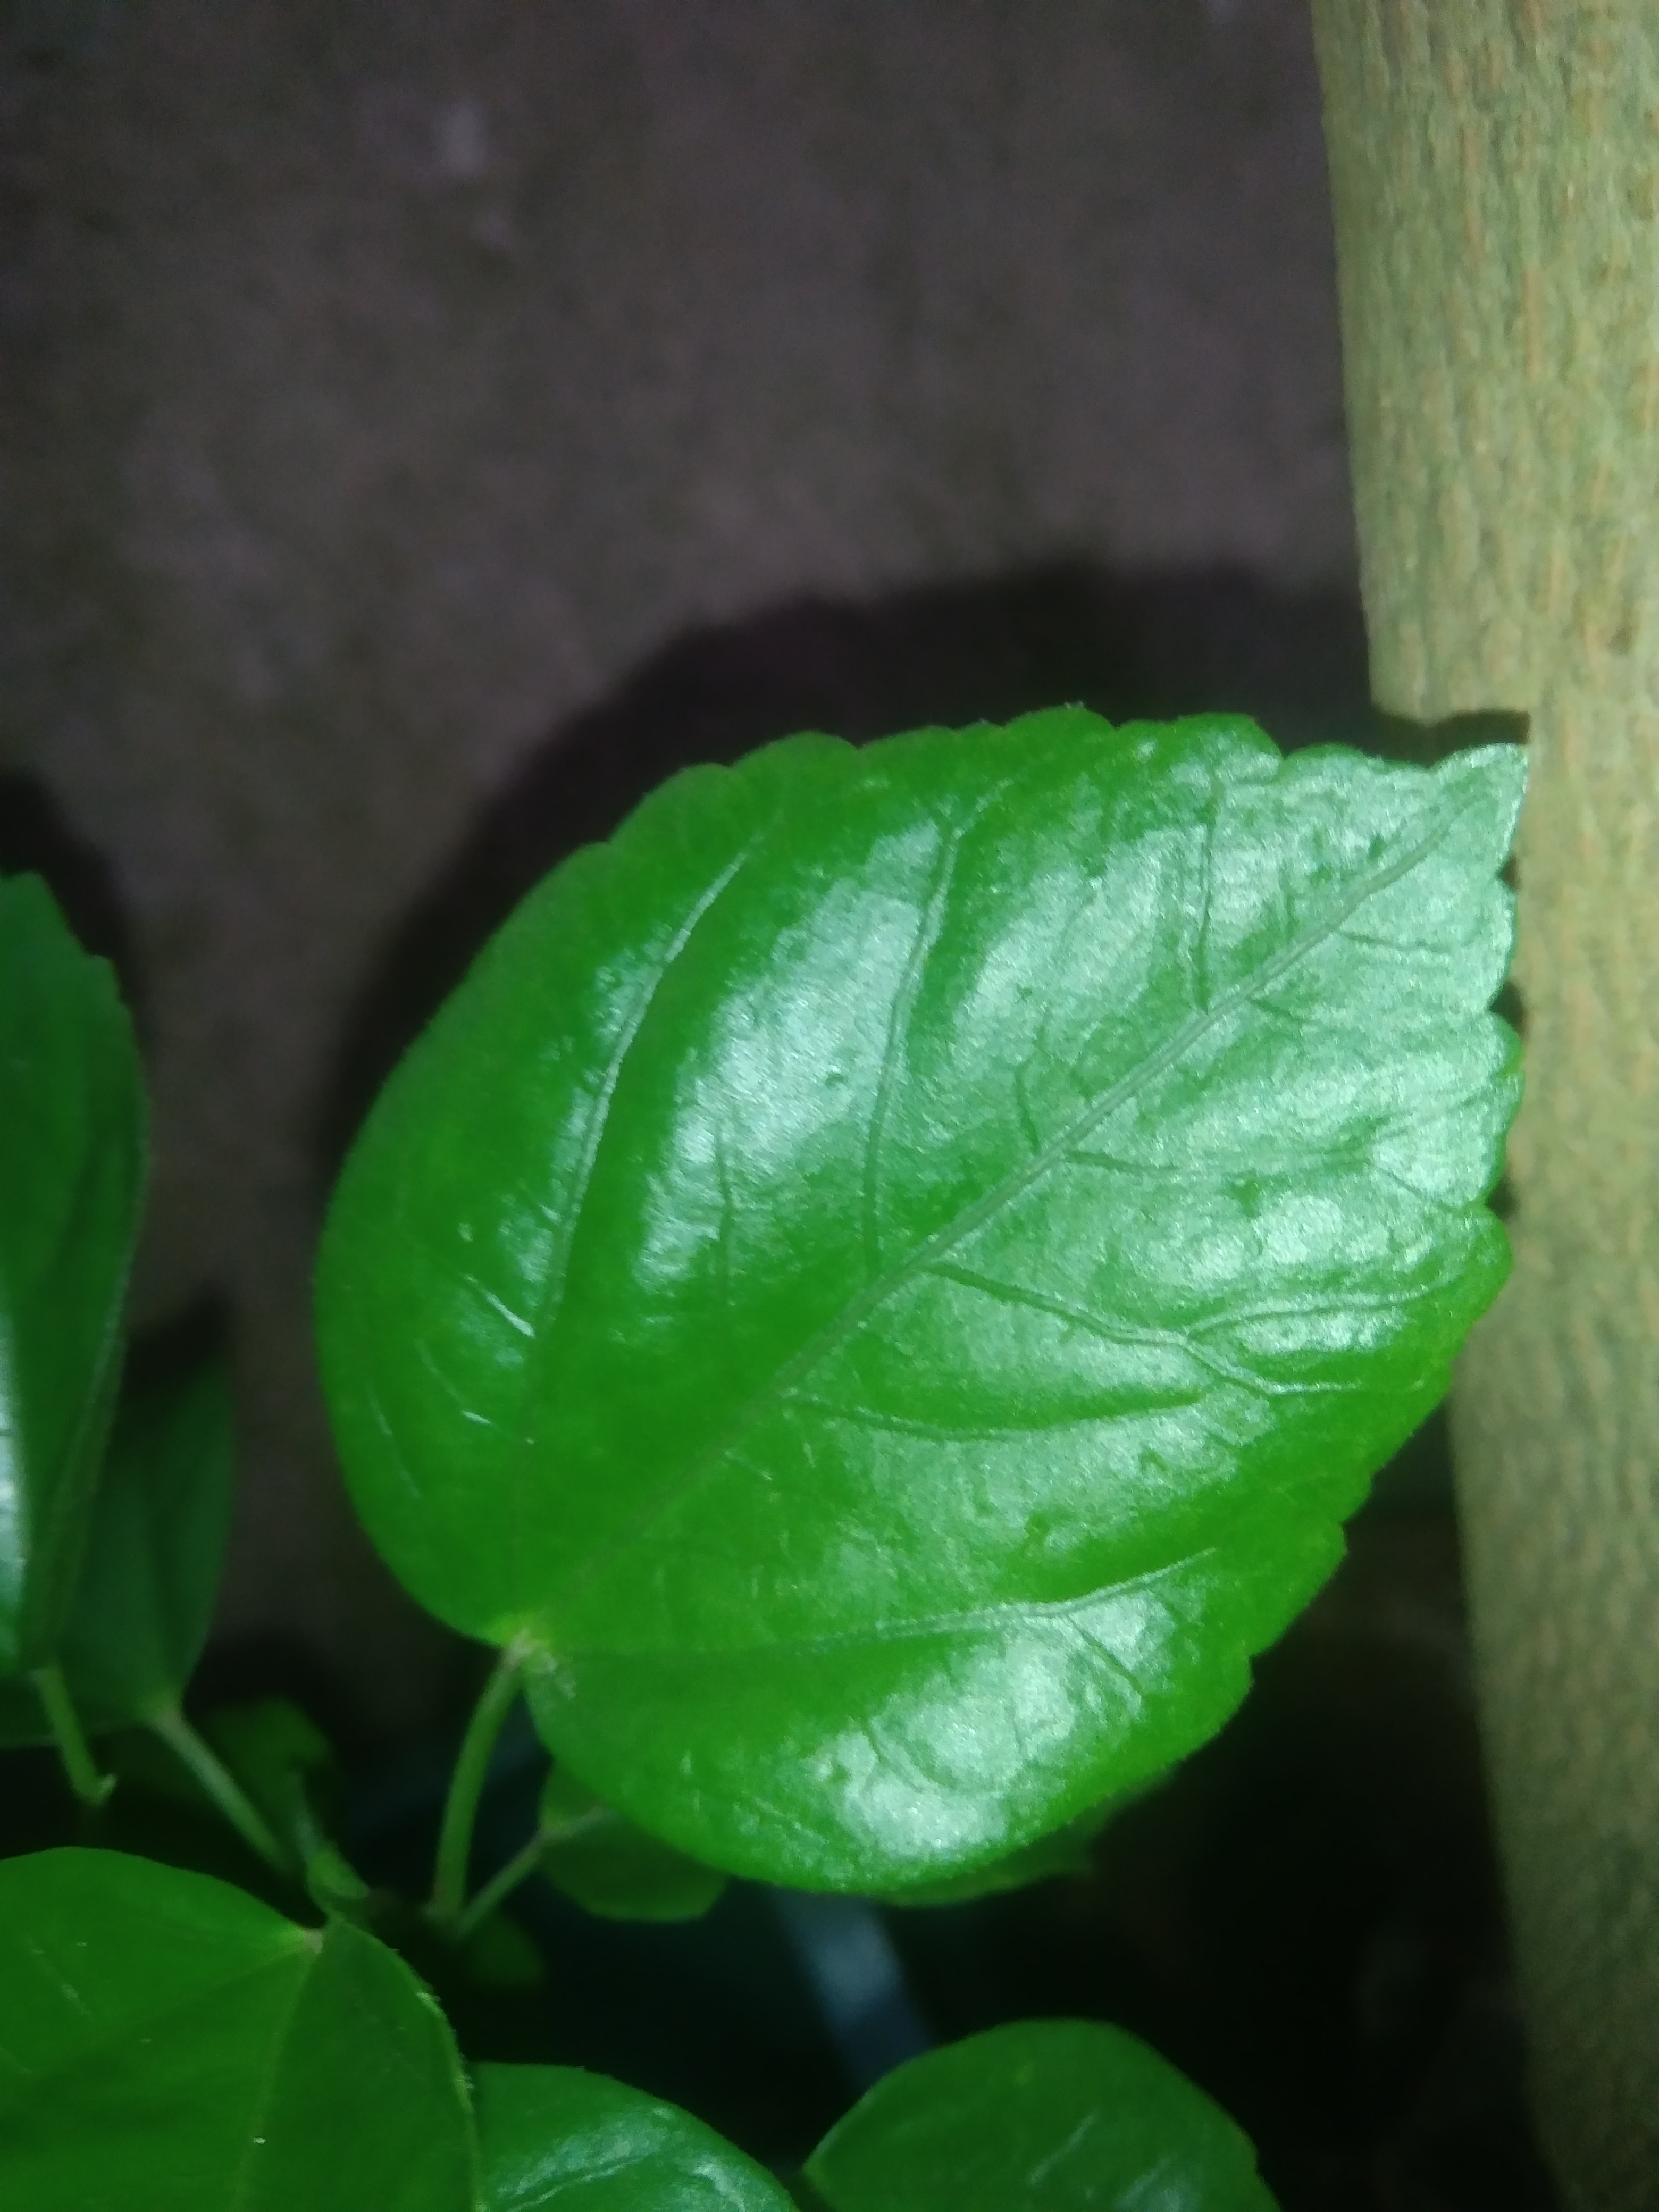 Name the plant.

hibiscus
